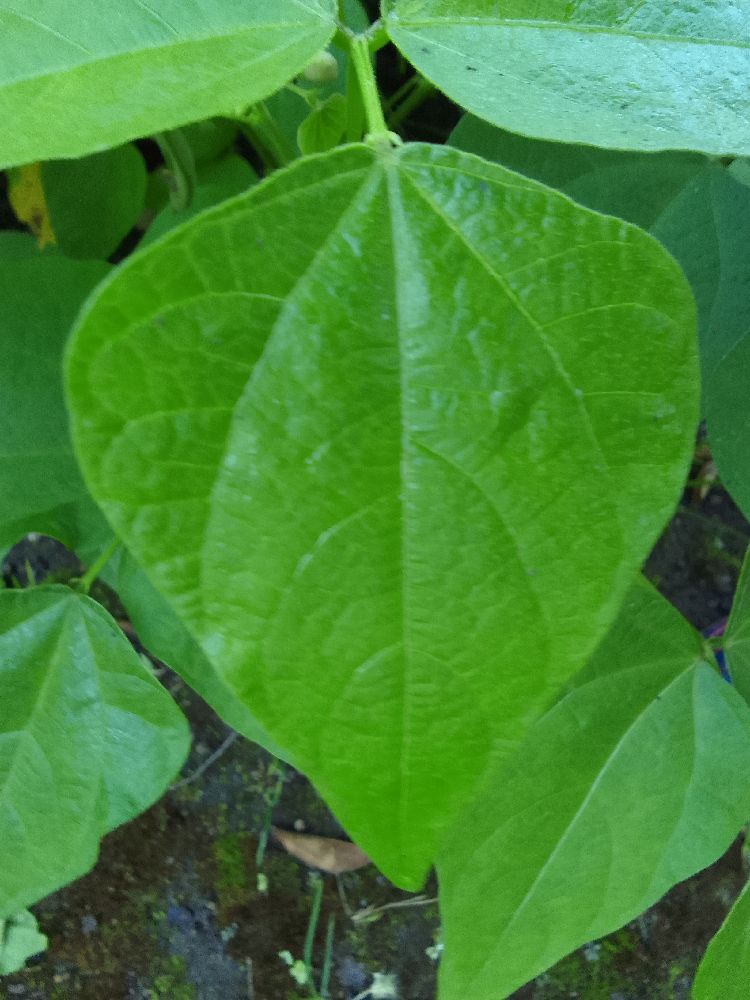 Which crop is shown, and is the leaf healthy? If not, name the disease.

common bean, healthy
